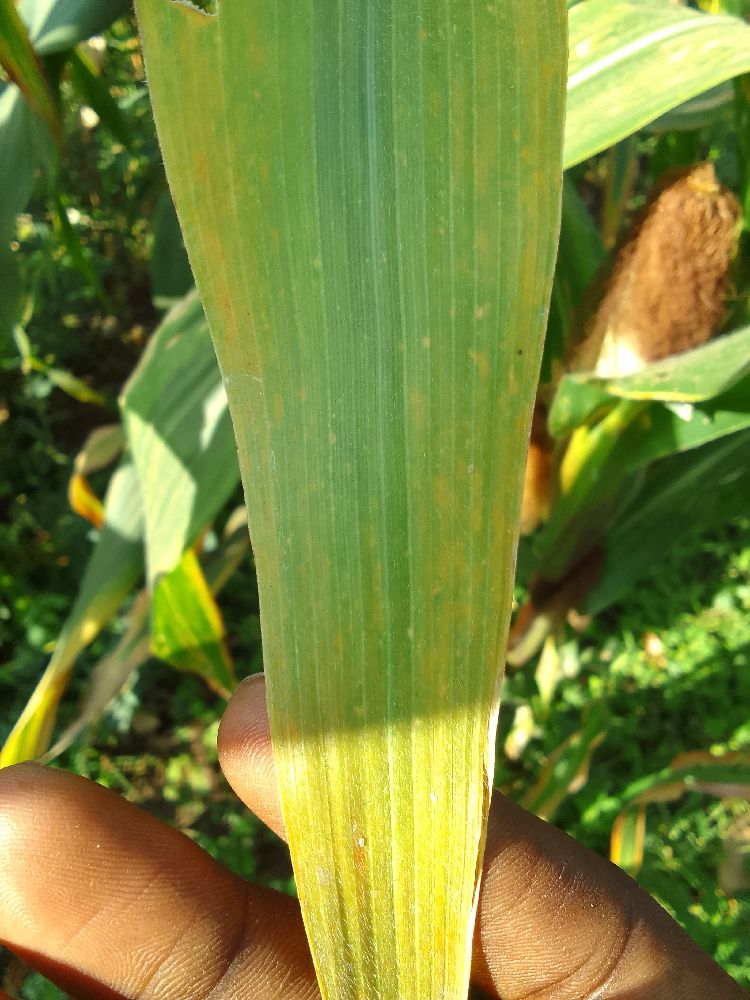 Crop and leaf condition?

maize, maize lethal necrosis
